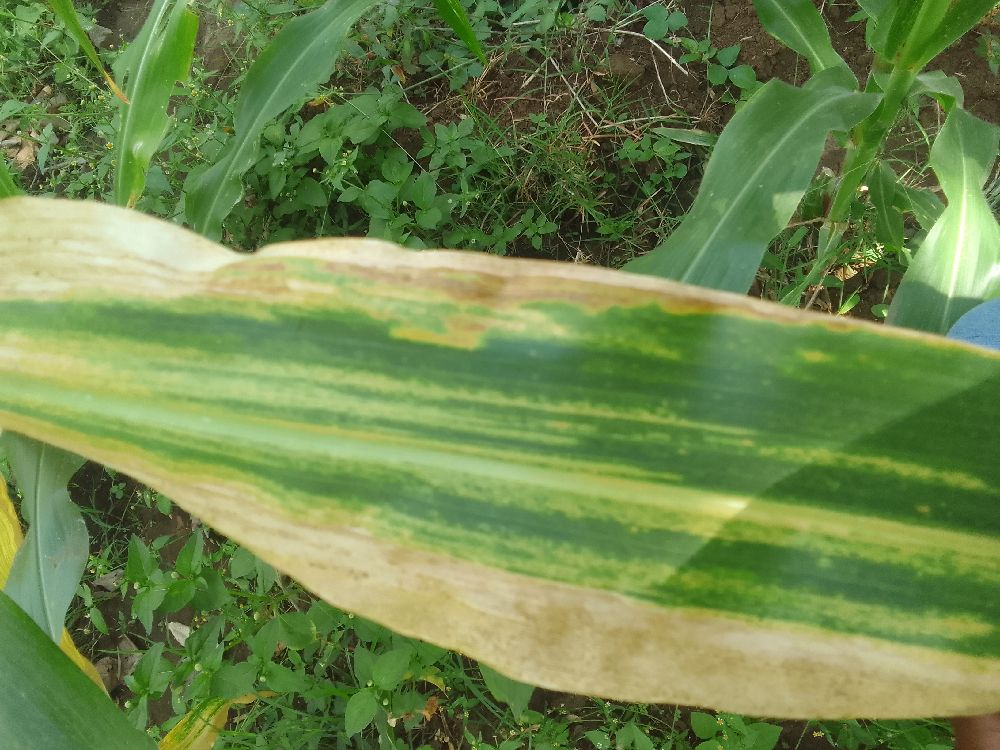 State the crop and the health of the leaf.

maize, maize lethal necrosis
